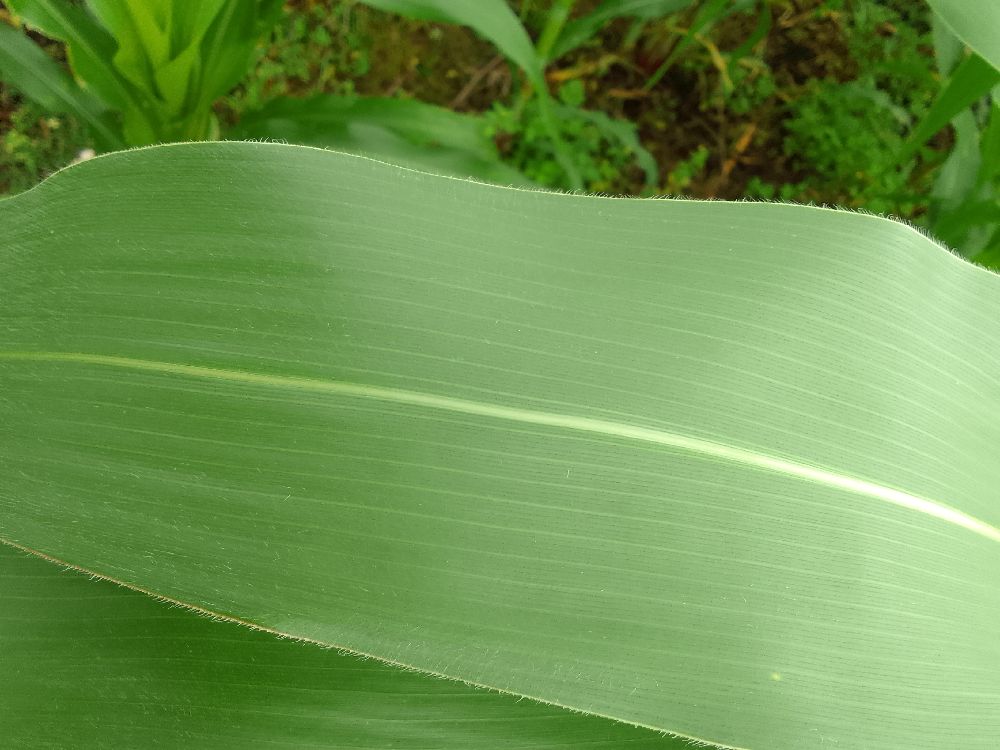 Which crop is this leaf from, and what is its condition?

maize, healthy
